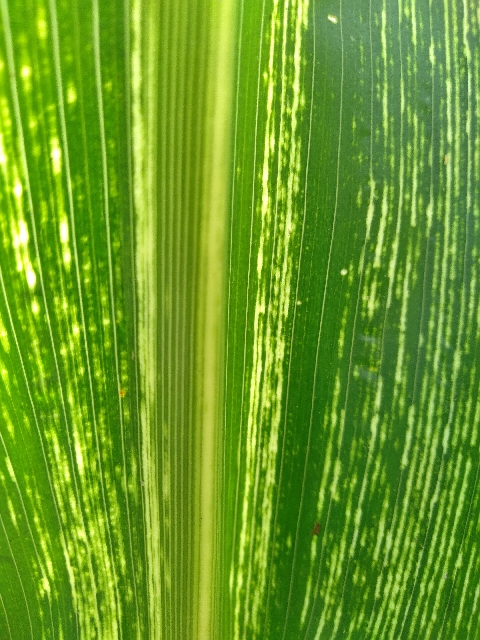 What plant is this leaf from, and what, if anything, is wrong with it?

maize, maize streak virus
